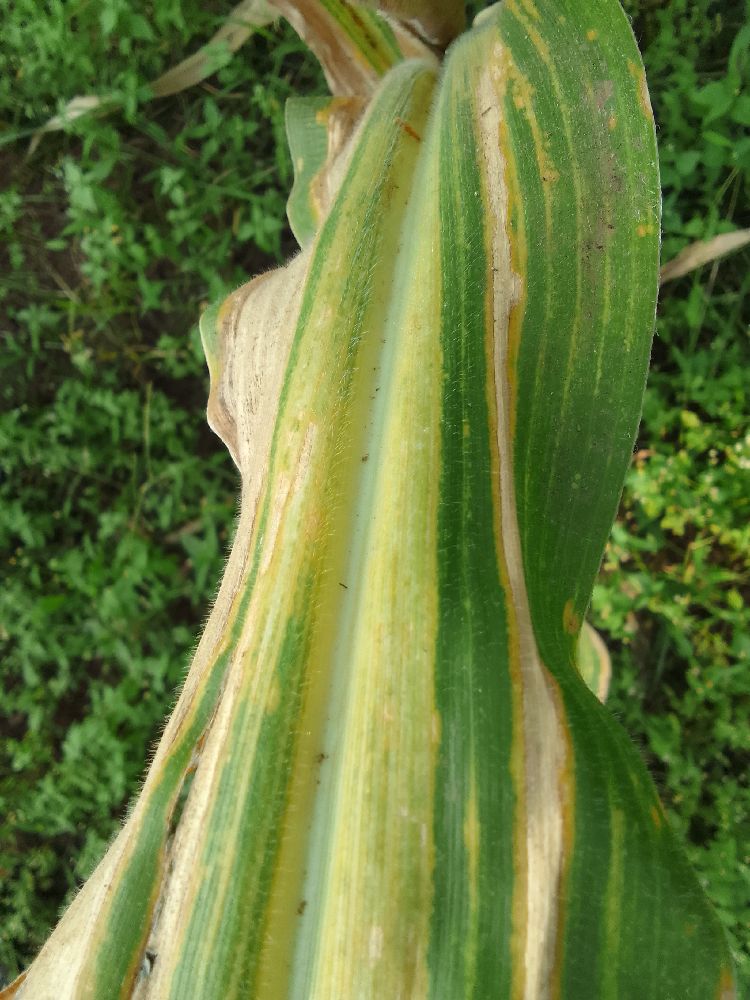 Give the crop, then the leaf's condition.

maize, maize lethal necrosis
